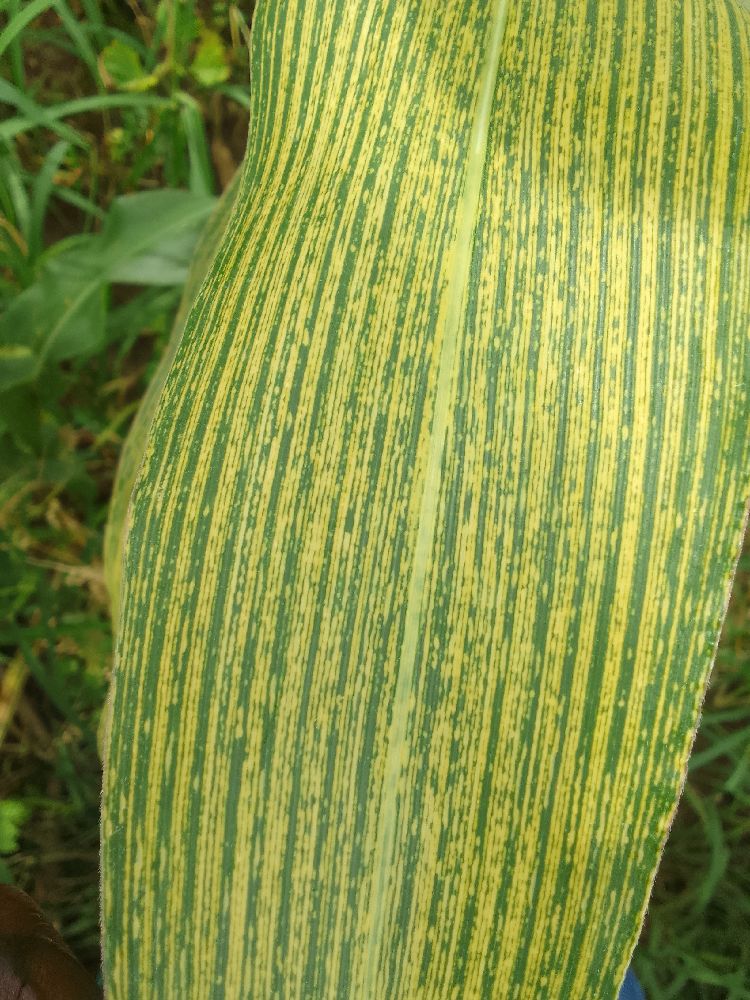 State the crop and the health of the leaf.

maize, maize streak virus
